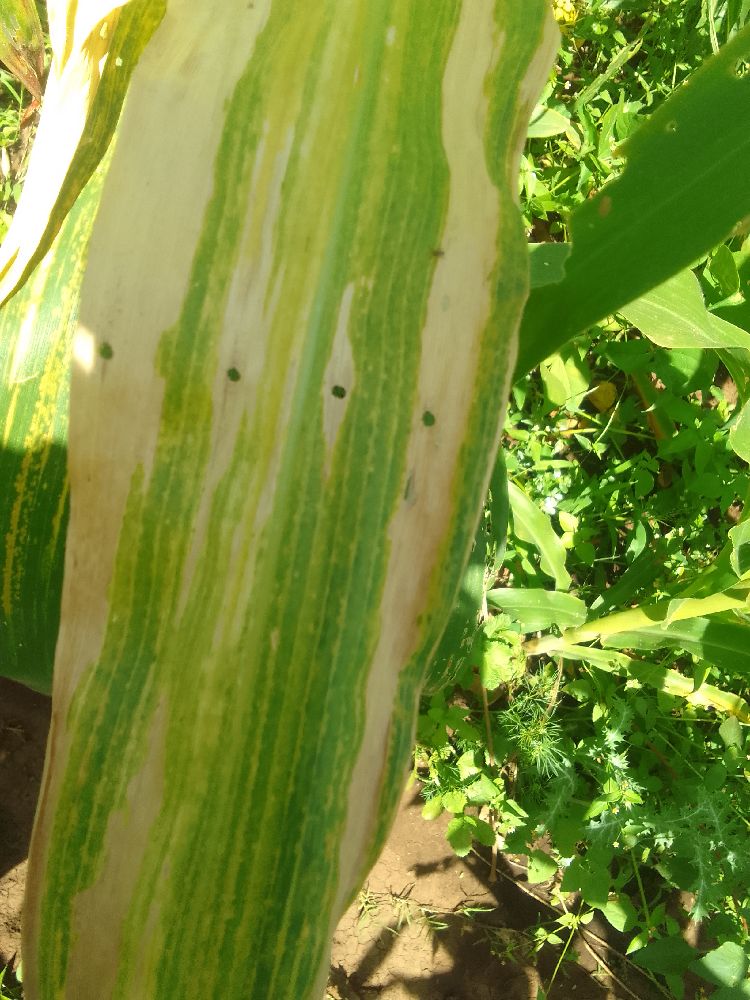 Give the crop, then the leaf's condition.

maize, maize lethal necrosis
